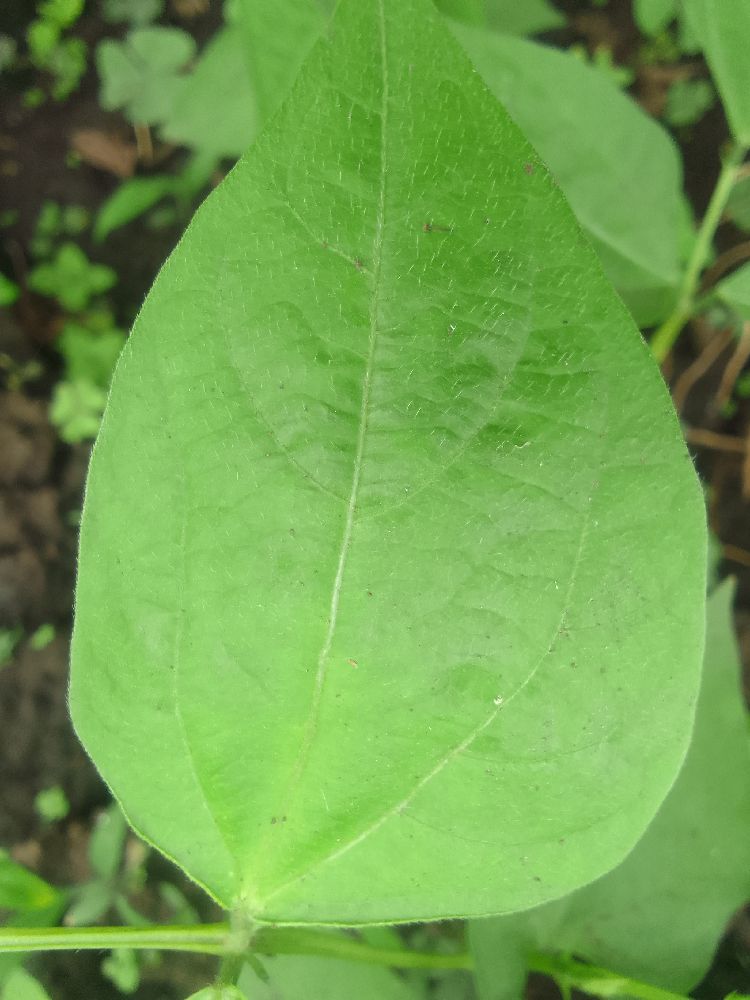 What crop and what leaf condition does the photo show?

common bean, healthy
